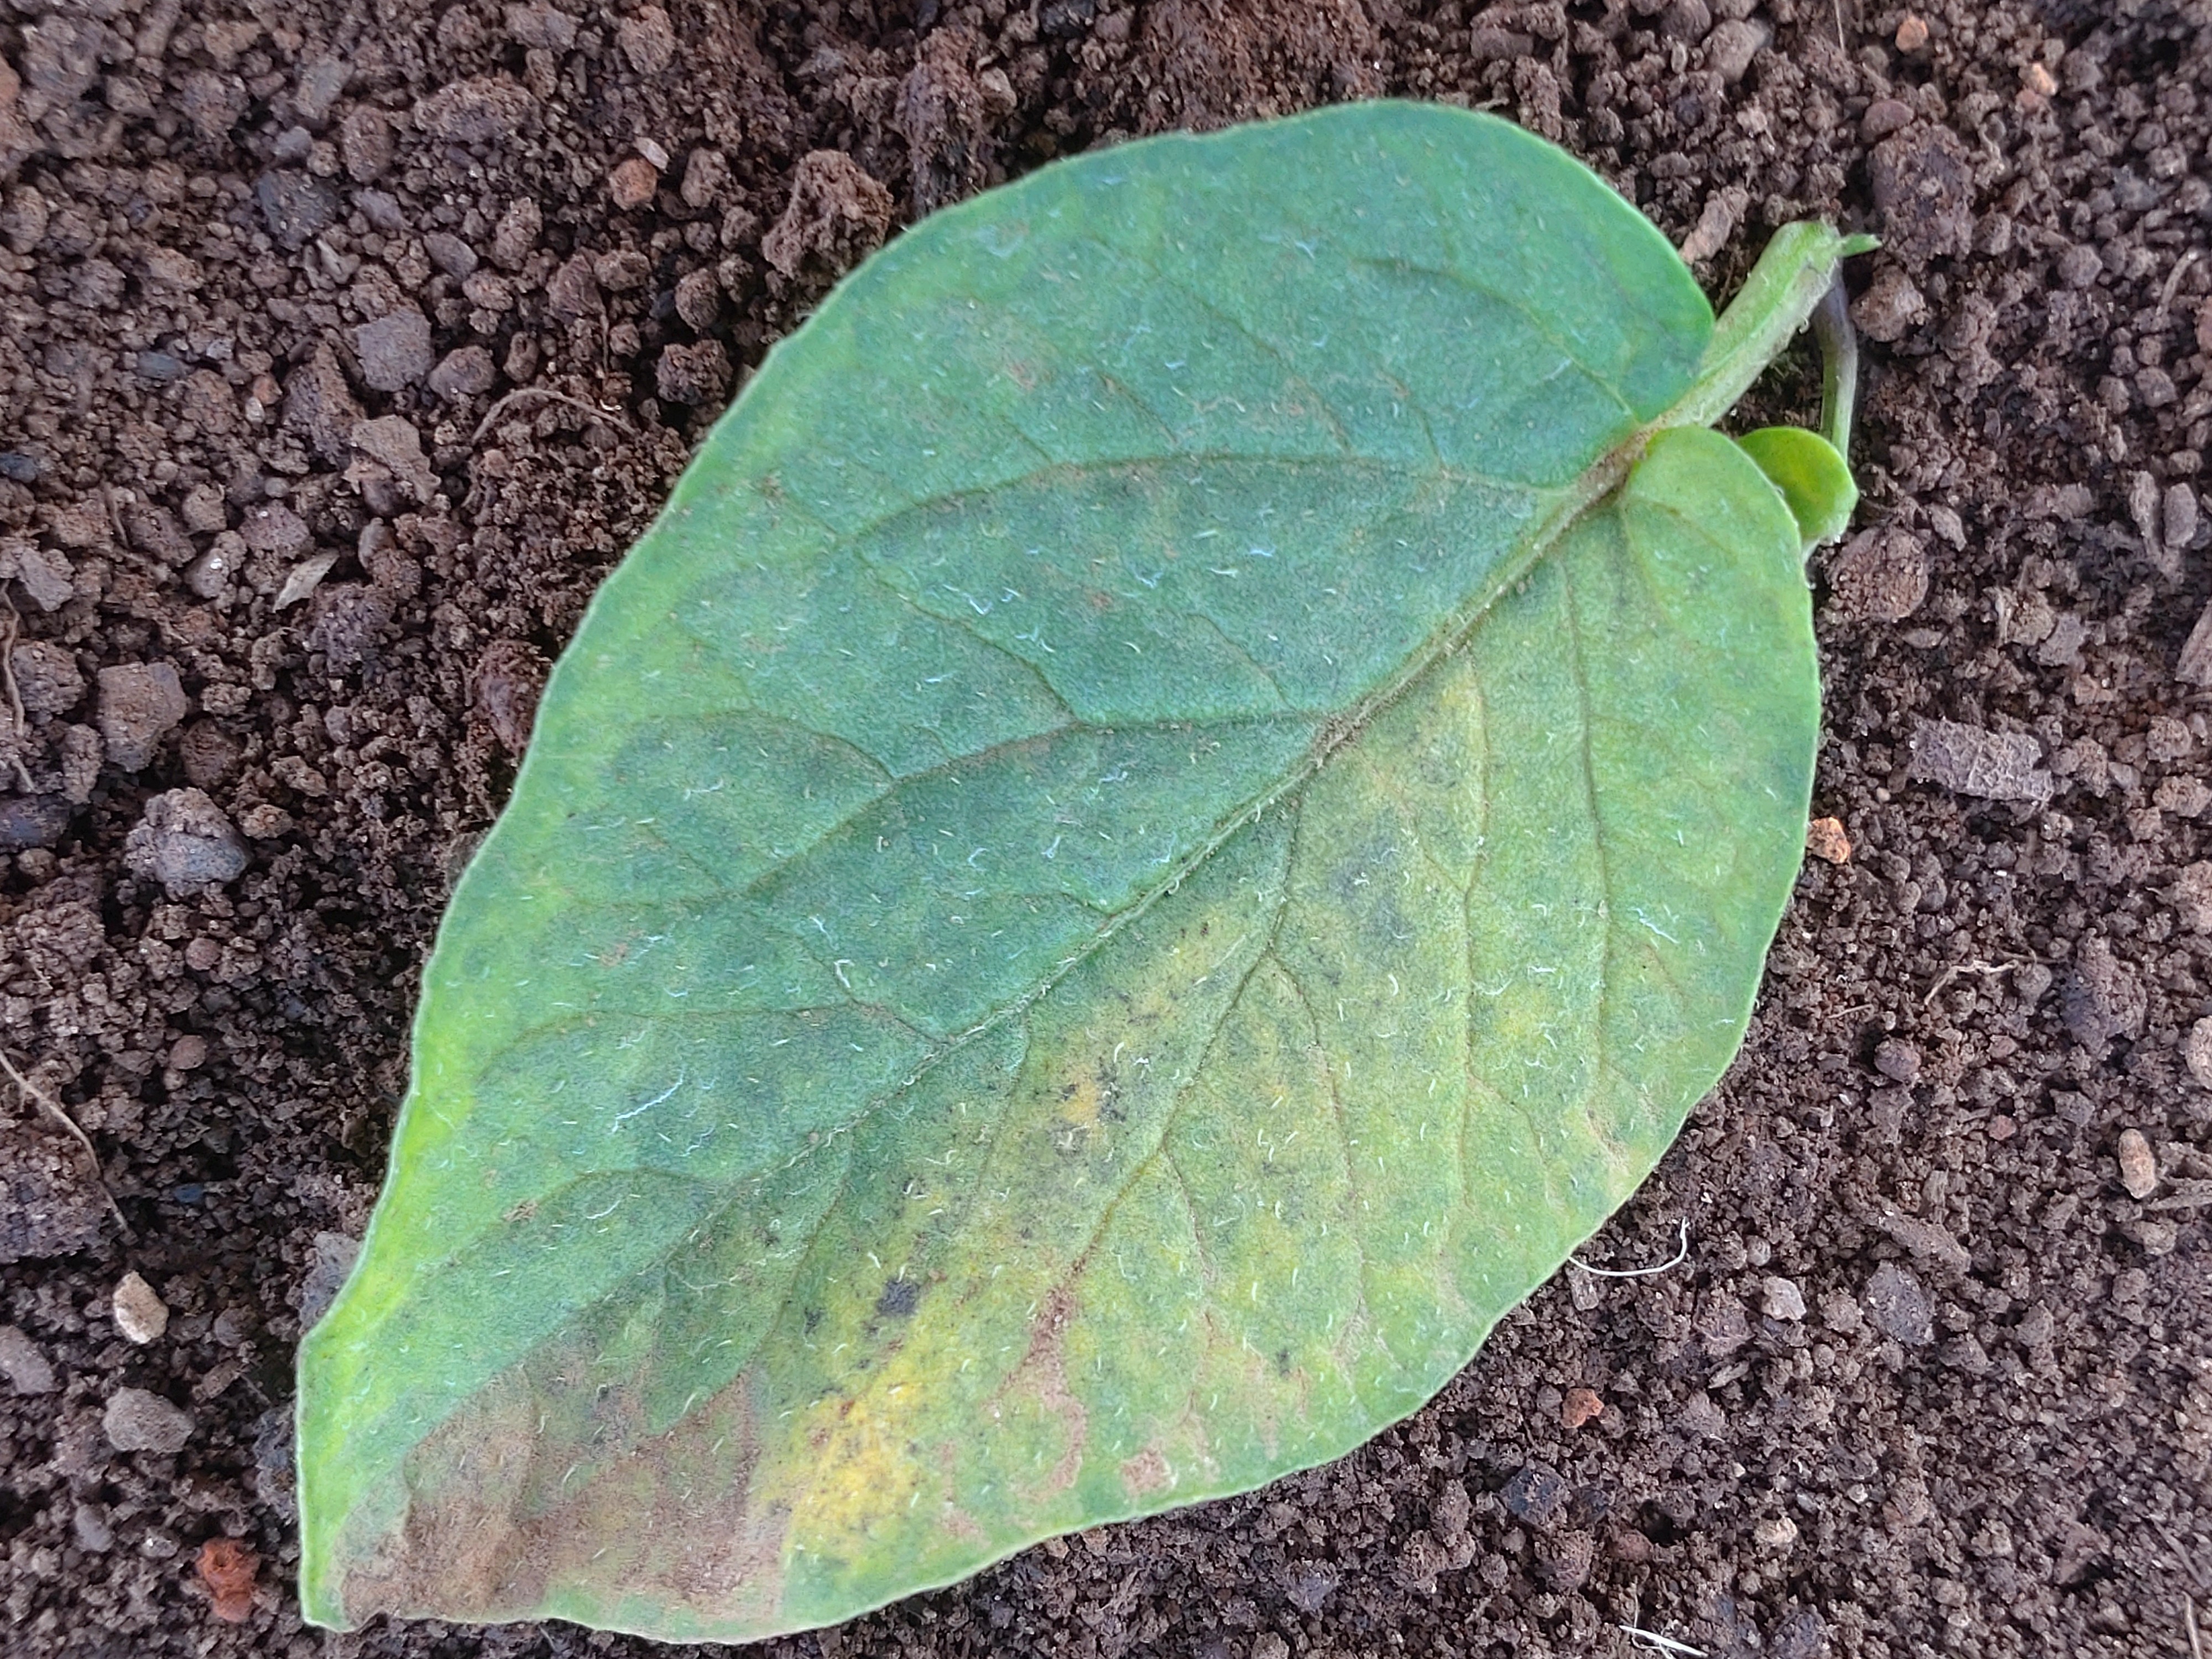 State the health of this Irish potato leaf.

late blight
